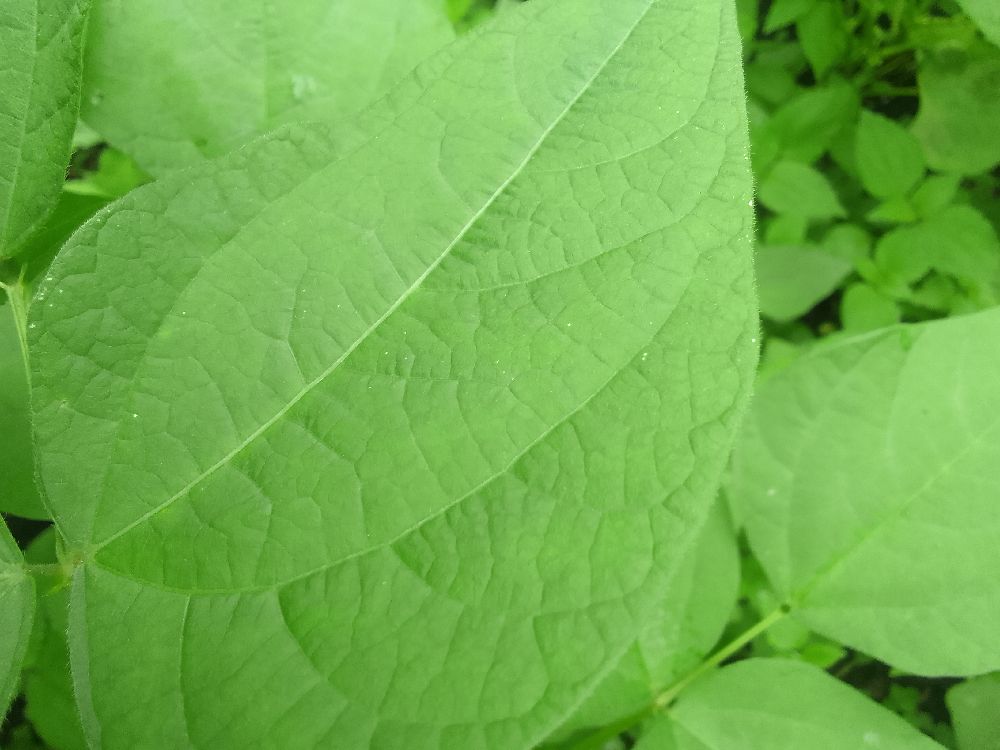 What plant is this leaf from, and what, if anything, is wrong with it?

common bean, healthy
